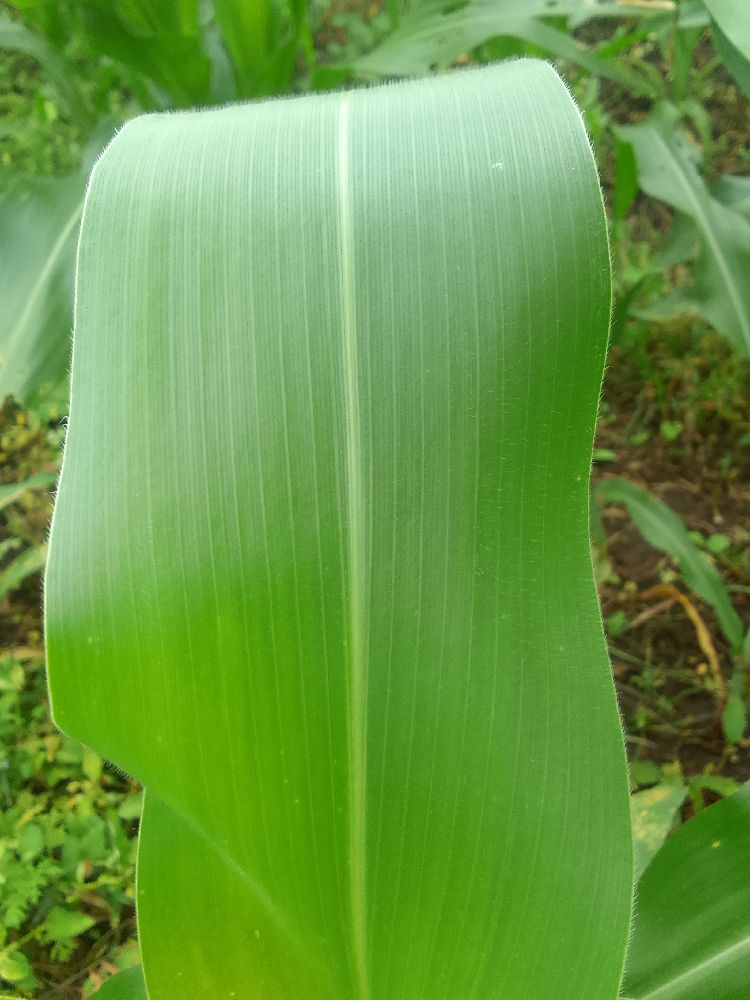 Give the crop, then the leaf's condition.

maize, healthy
